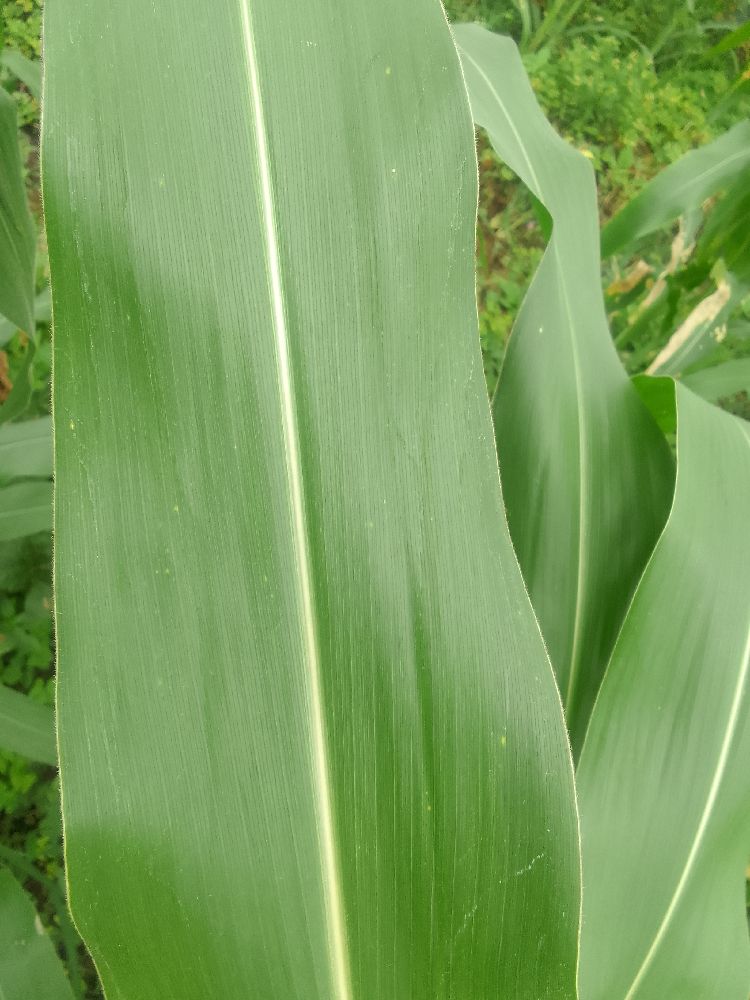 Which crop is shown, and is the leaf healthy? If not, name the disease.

maize, healthy
